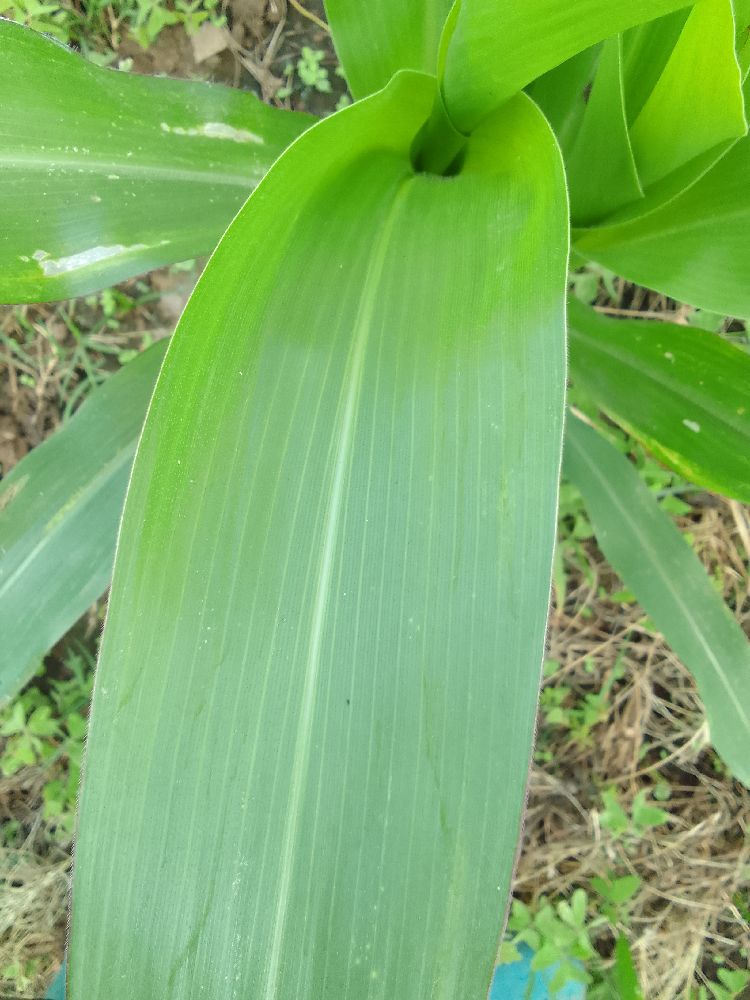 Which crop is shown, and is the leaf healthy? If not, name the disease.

maize, healthy
